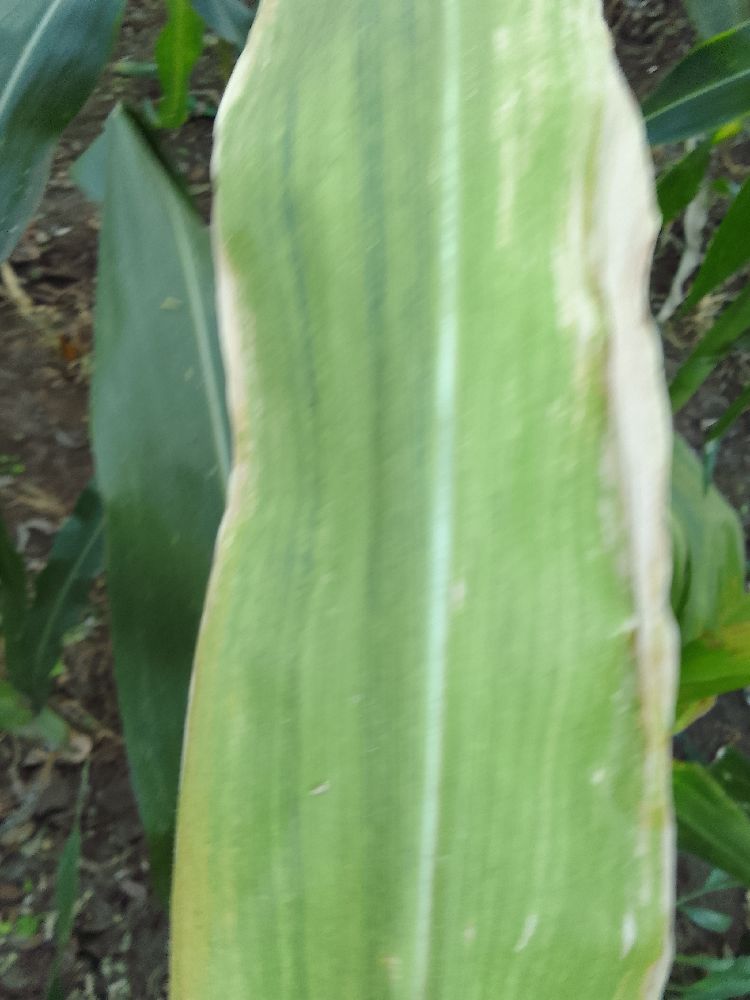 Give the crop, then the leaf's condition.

maize, maize lethal necrosis
